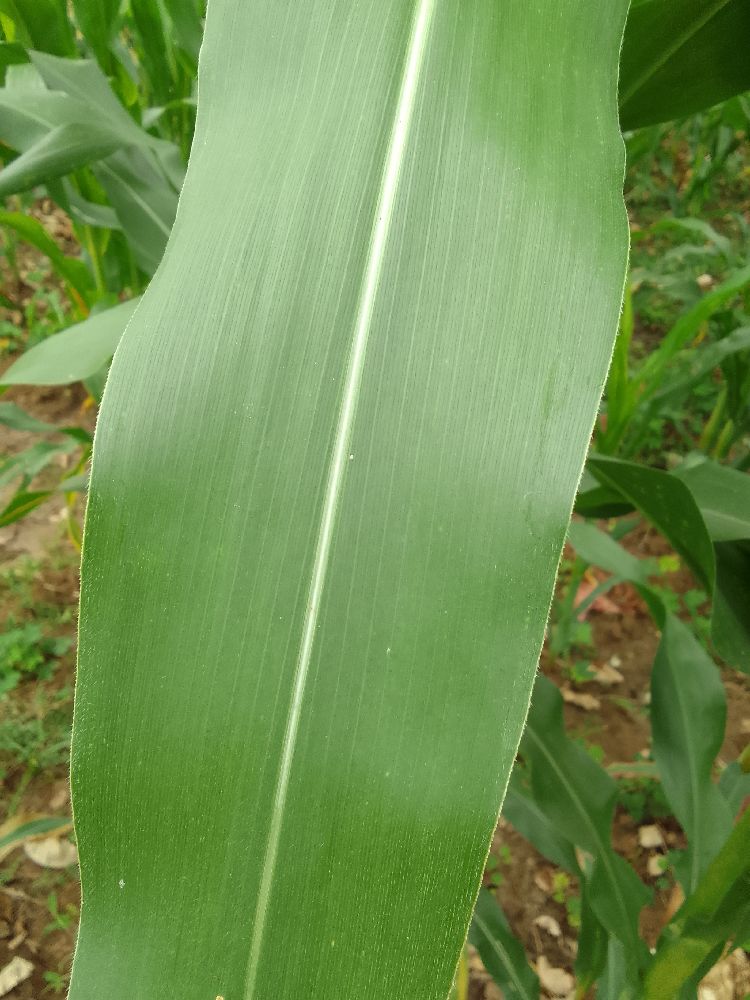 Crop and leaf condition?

maize, healthy
